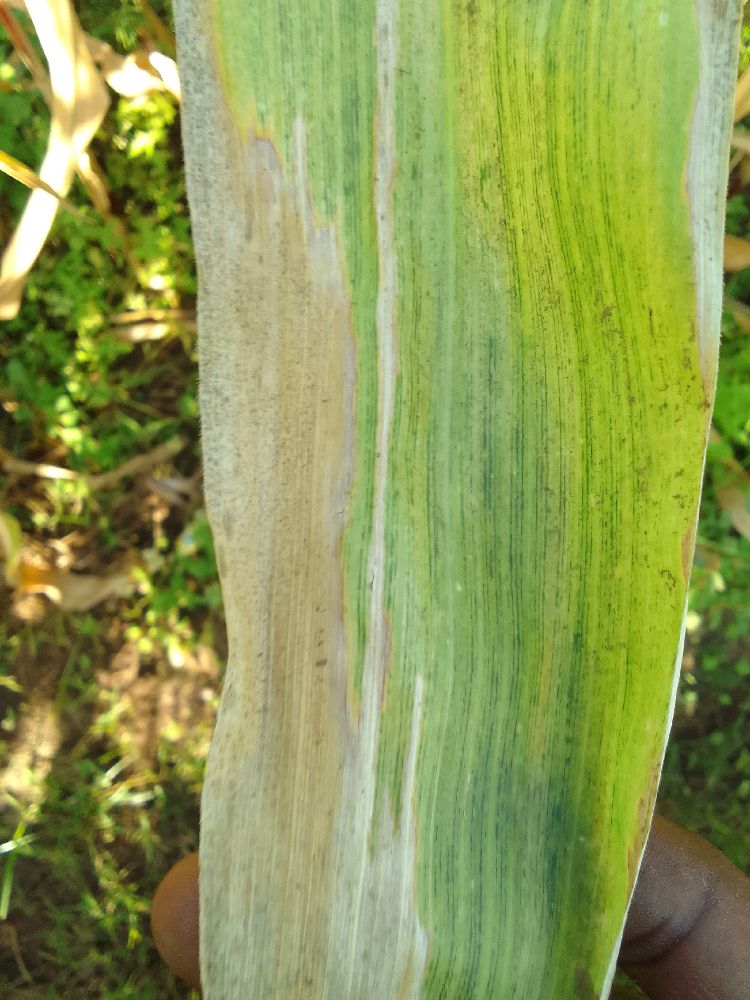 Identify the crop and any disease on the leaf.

maize, maize lethal necrosis
